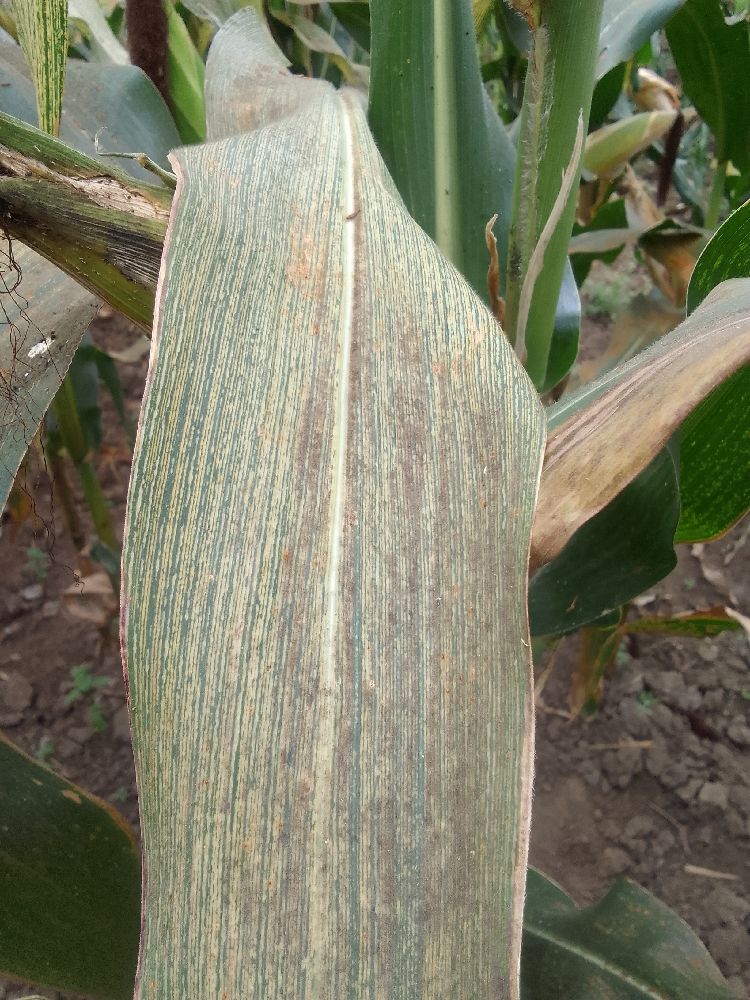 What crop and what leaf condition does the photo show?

maize, maize streak virus
